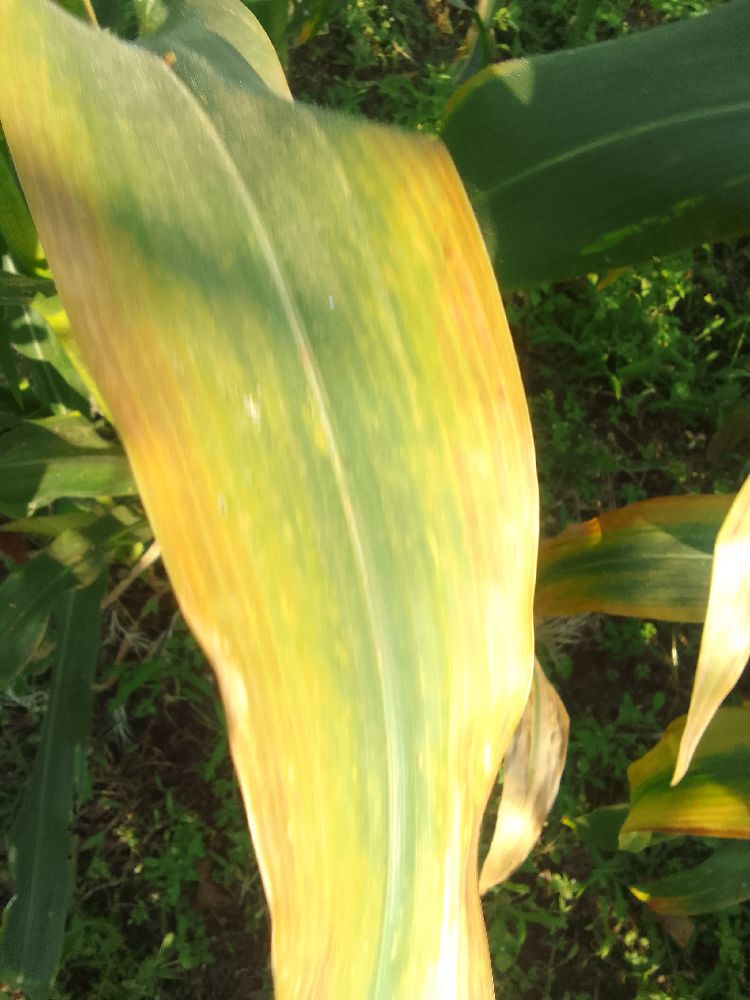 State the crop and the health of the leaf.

maize, maize lethal necrosis
